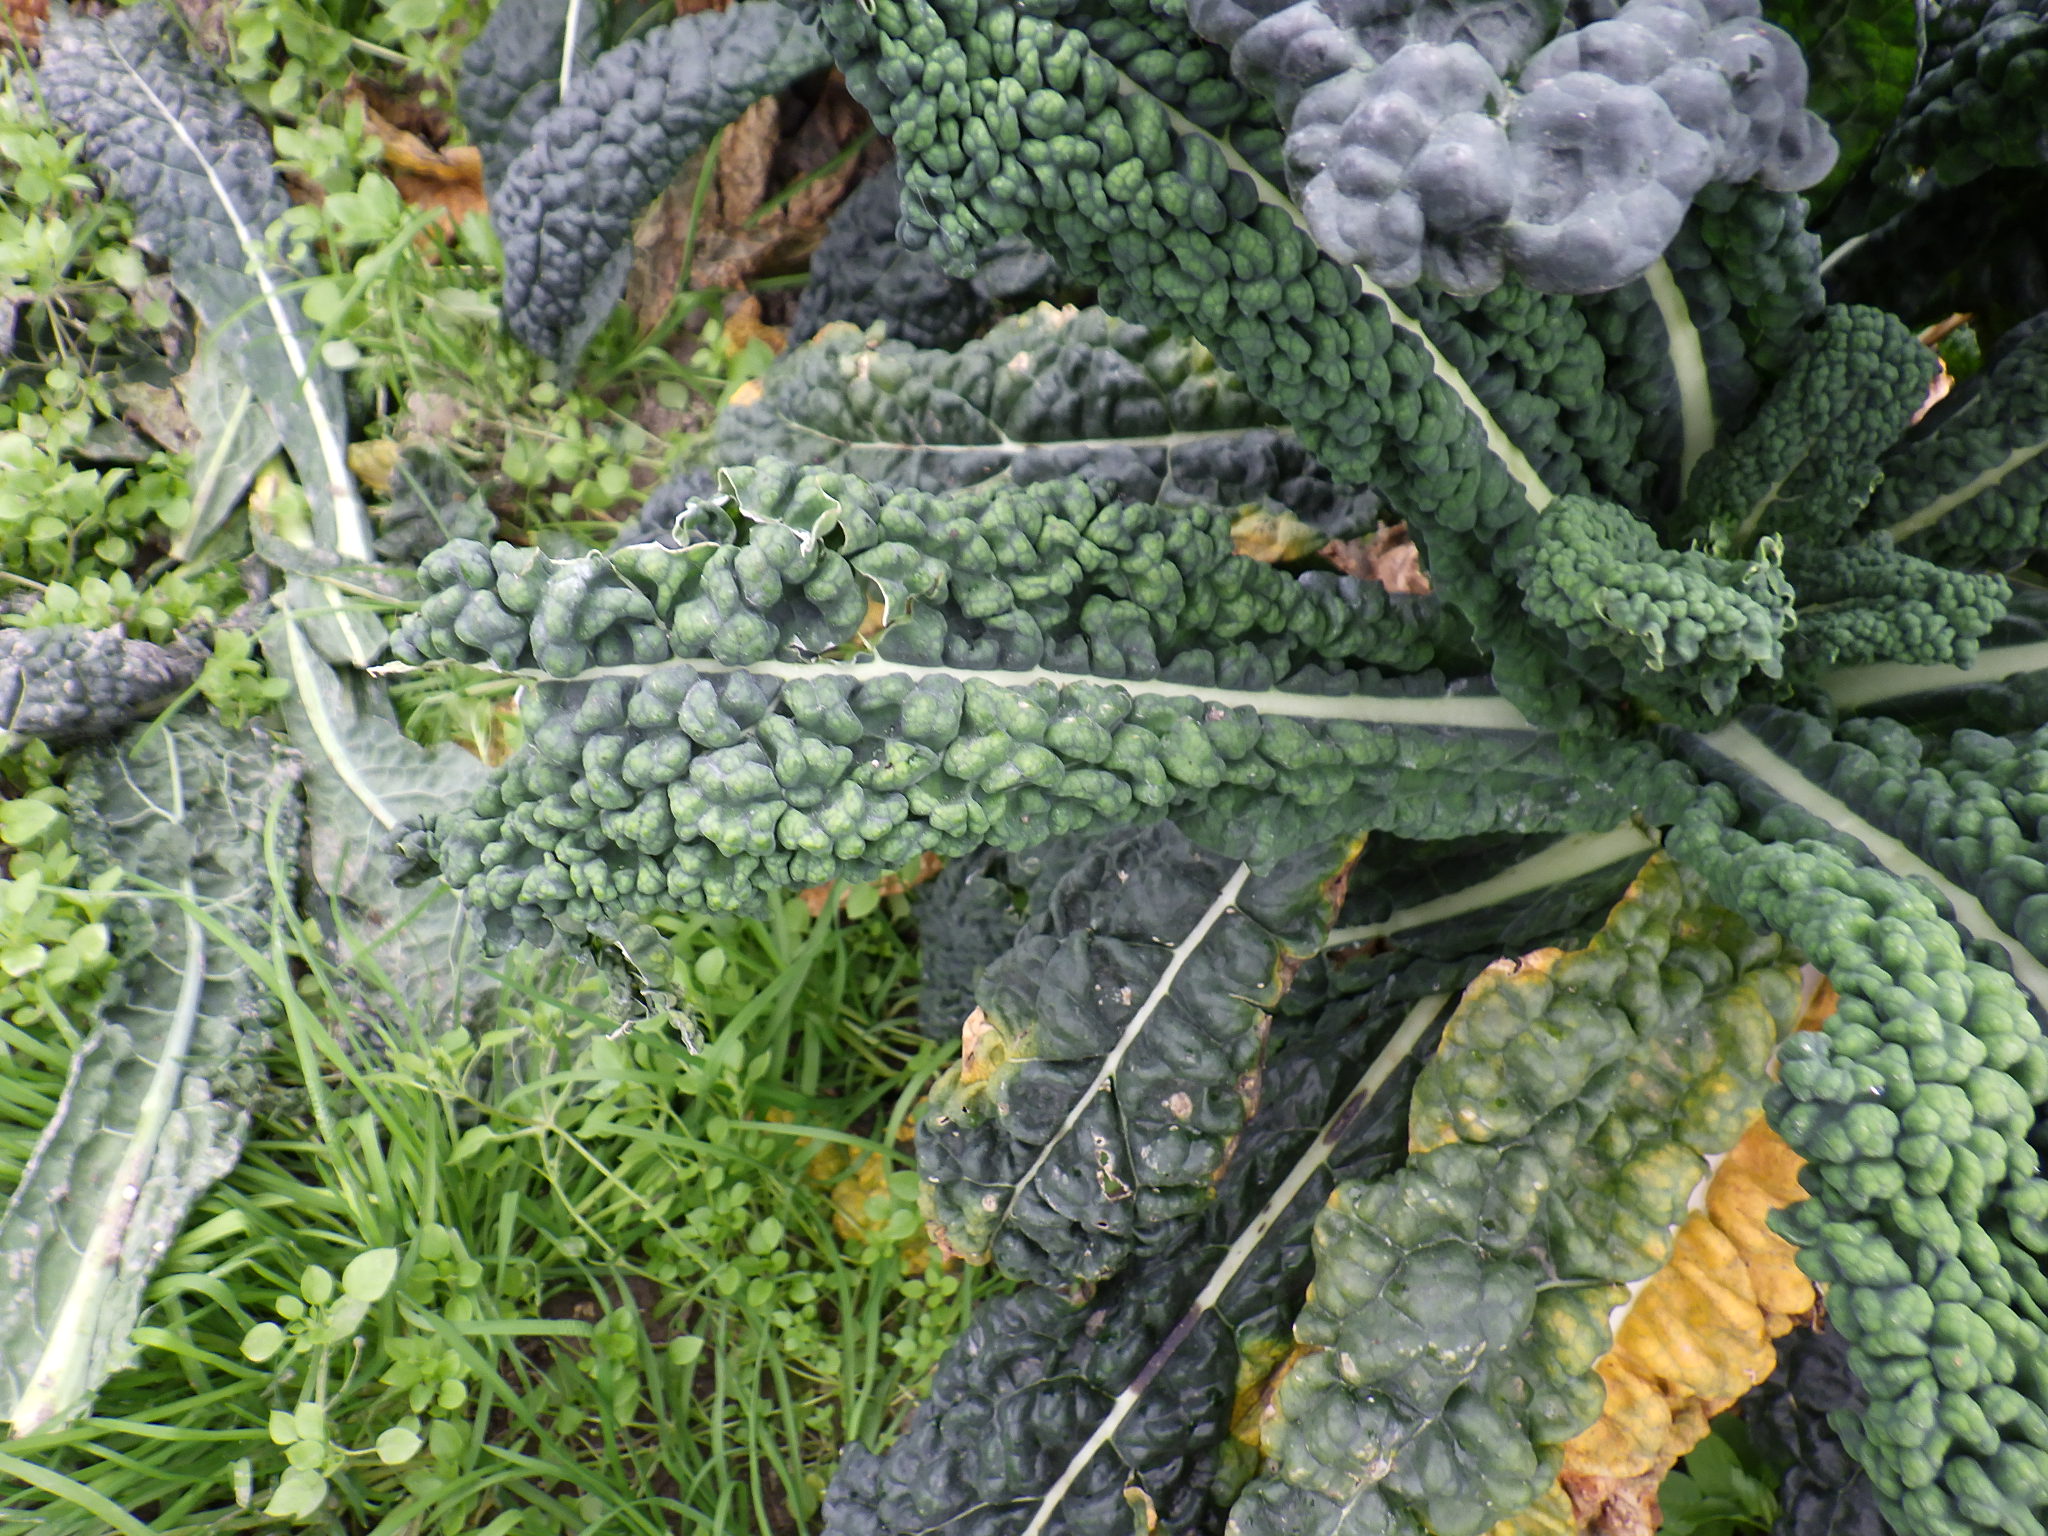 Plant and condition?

kale, black rot, unknown
